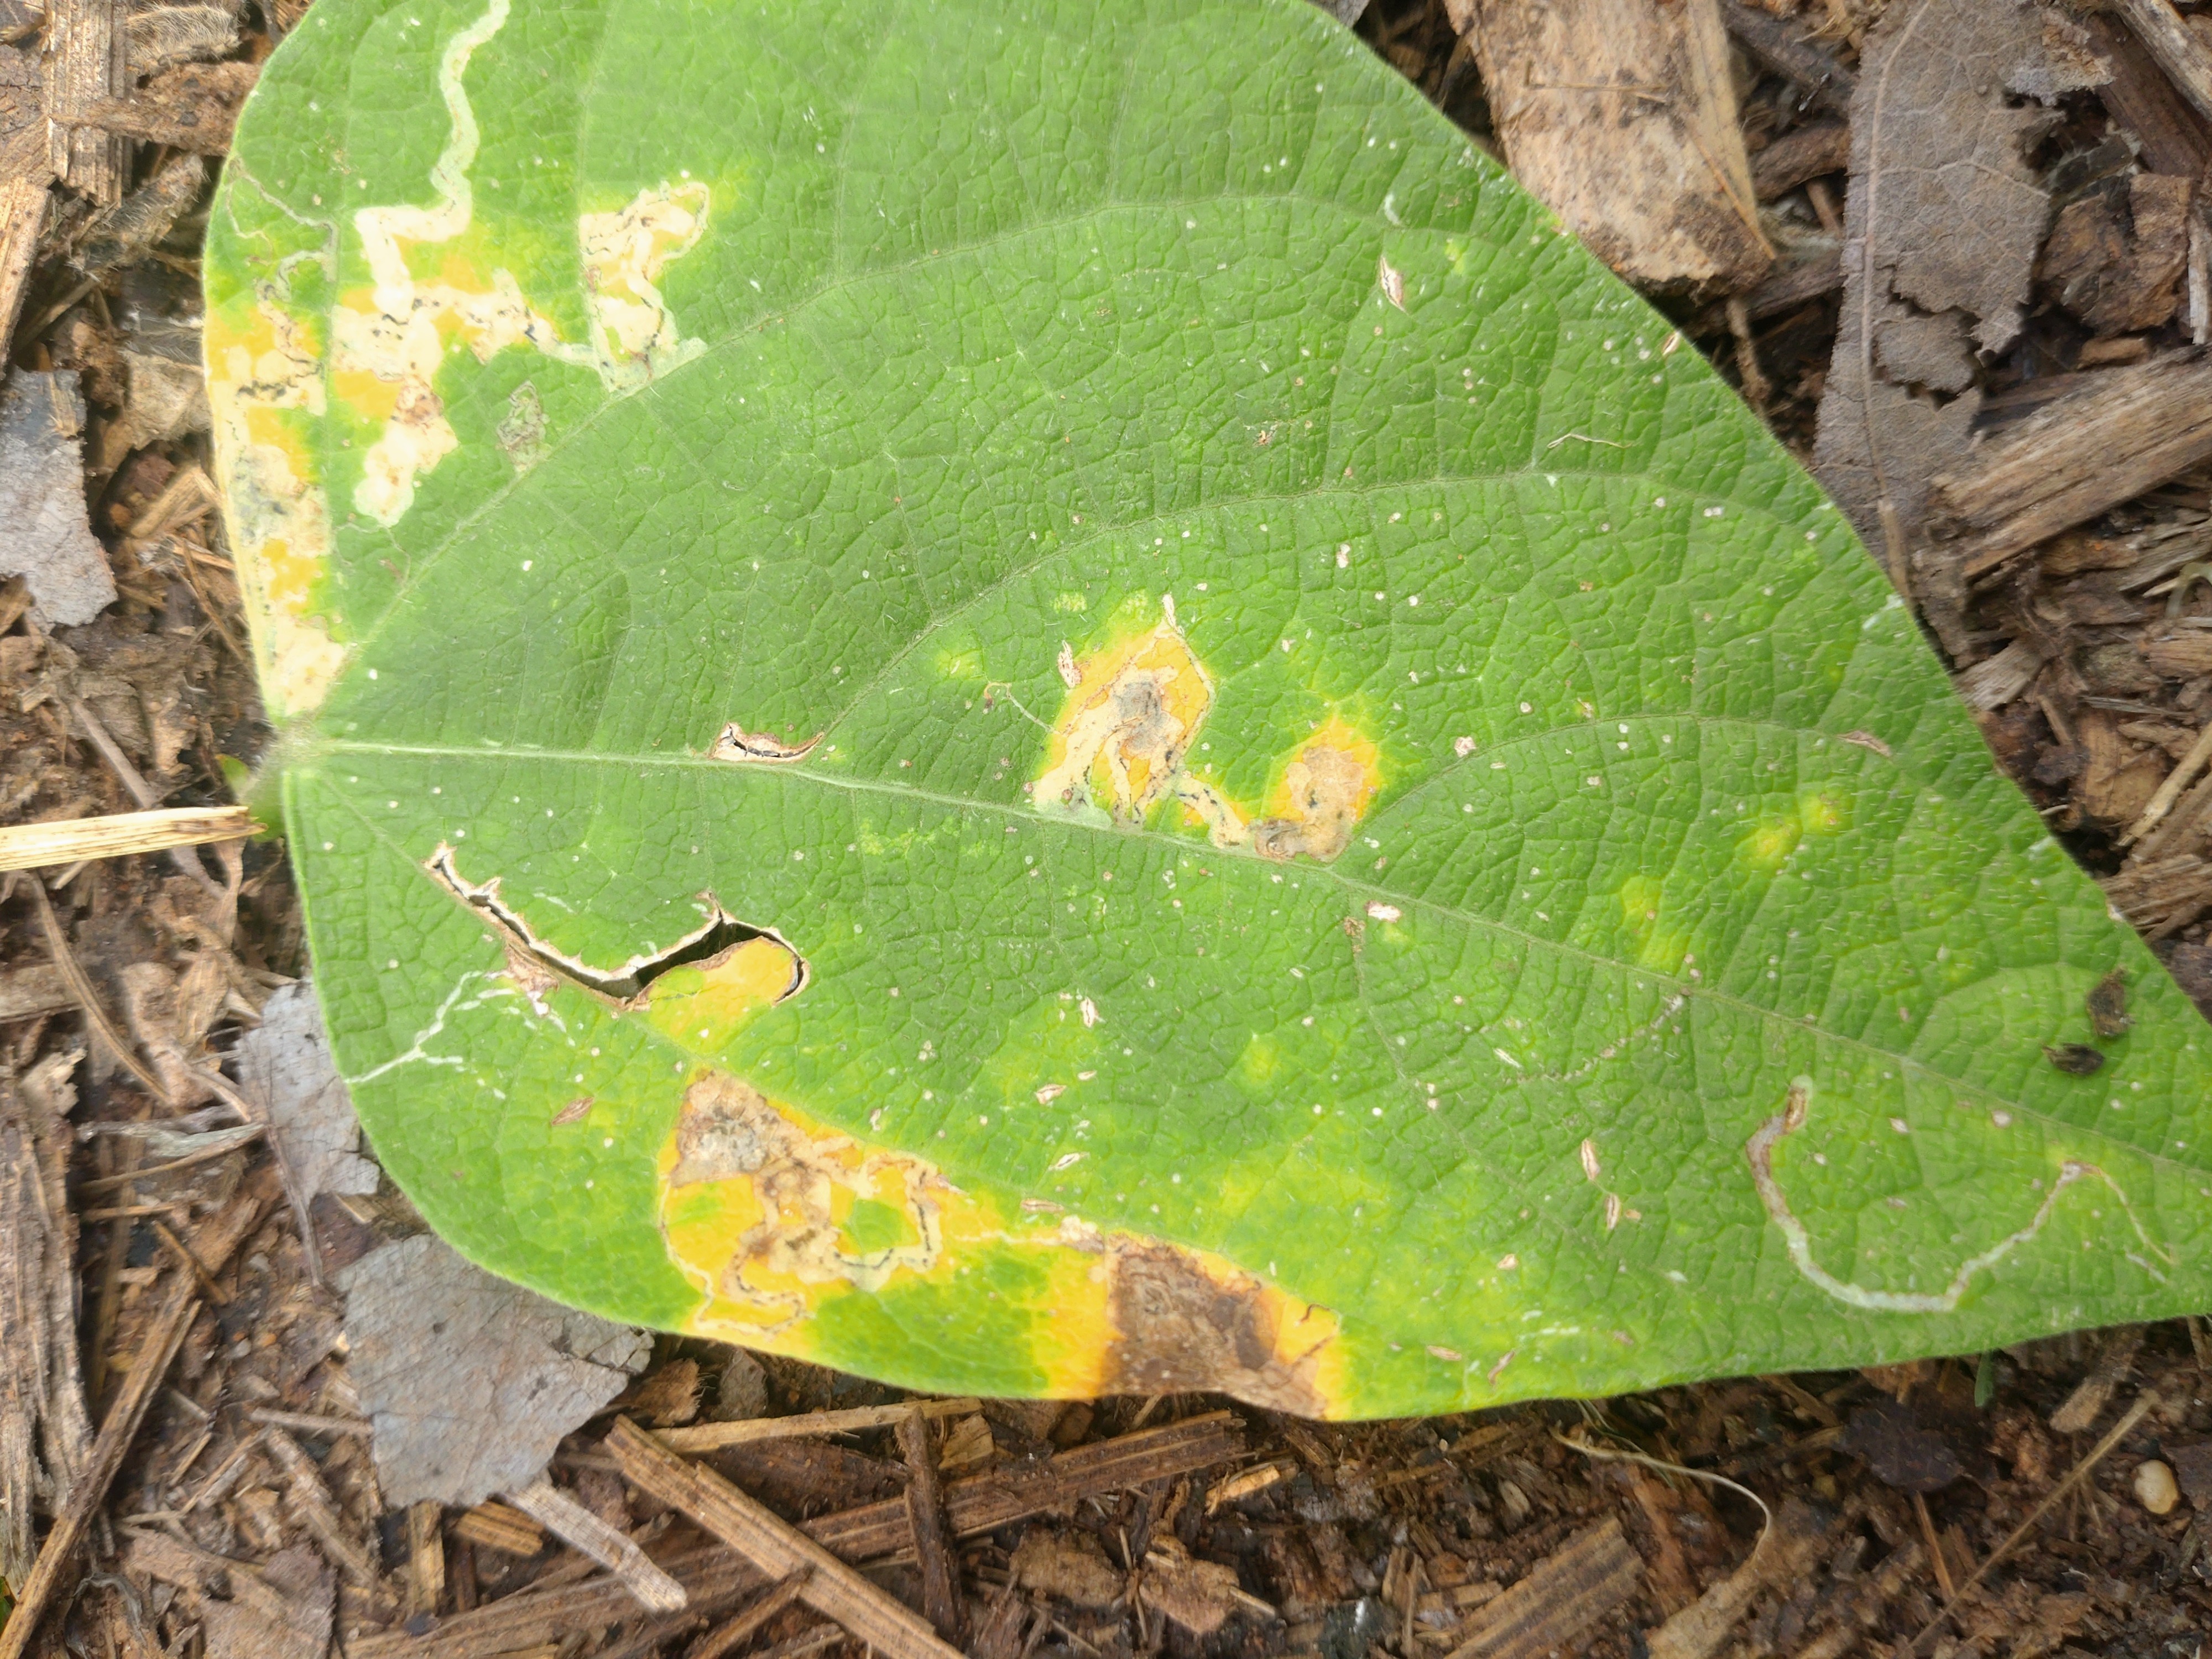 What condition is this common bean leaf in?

rust
